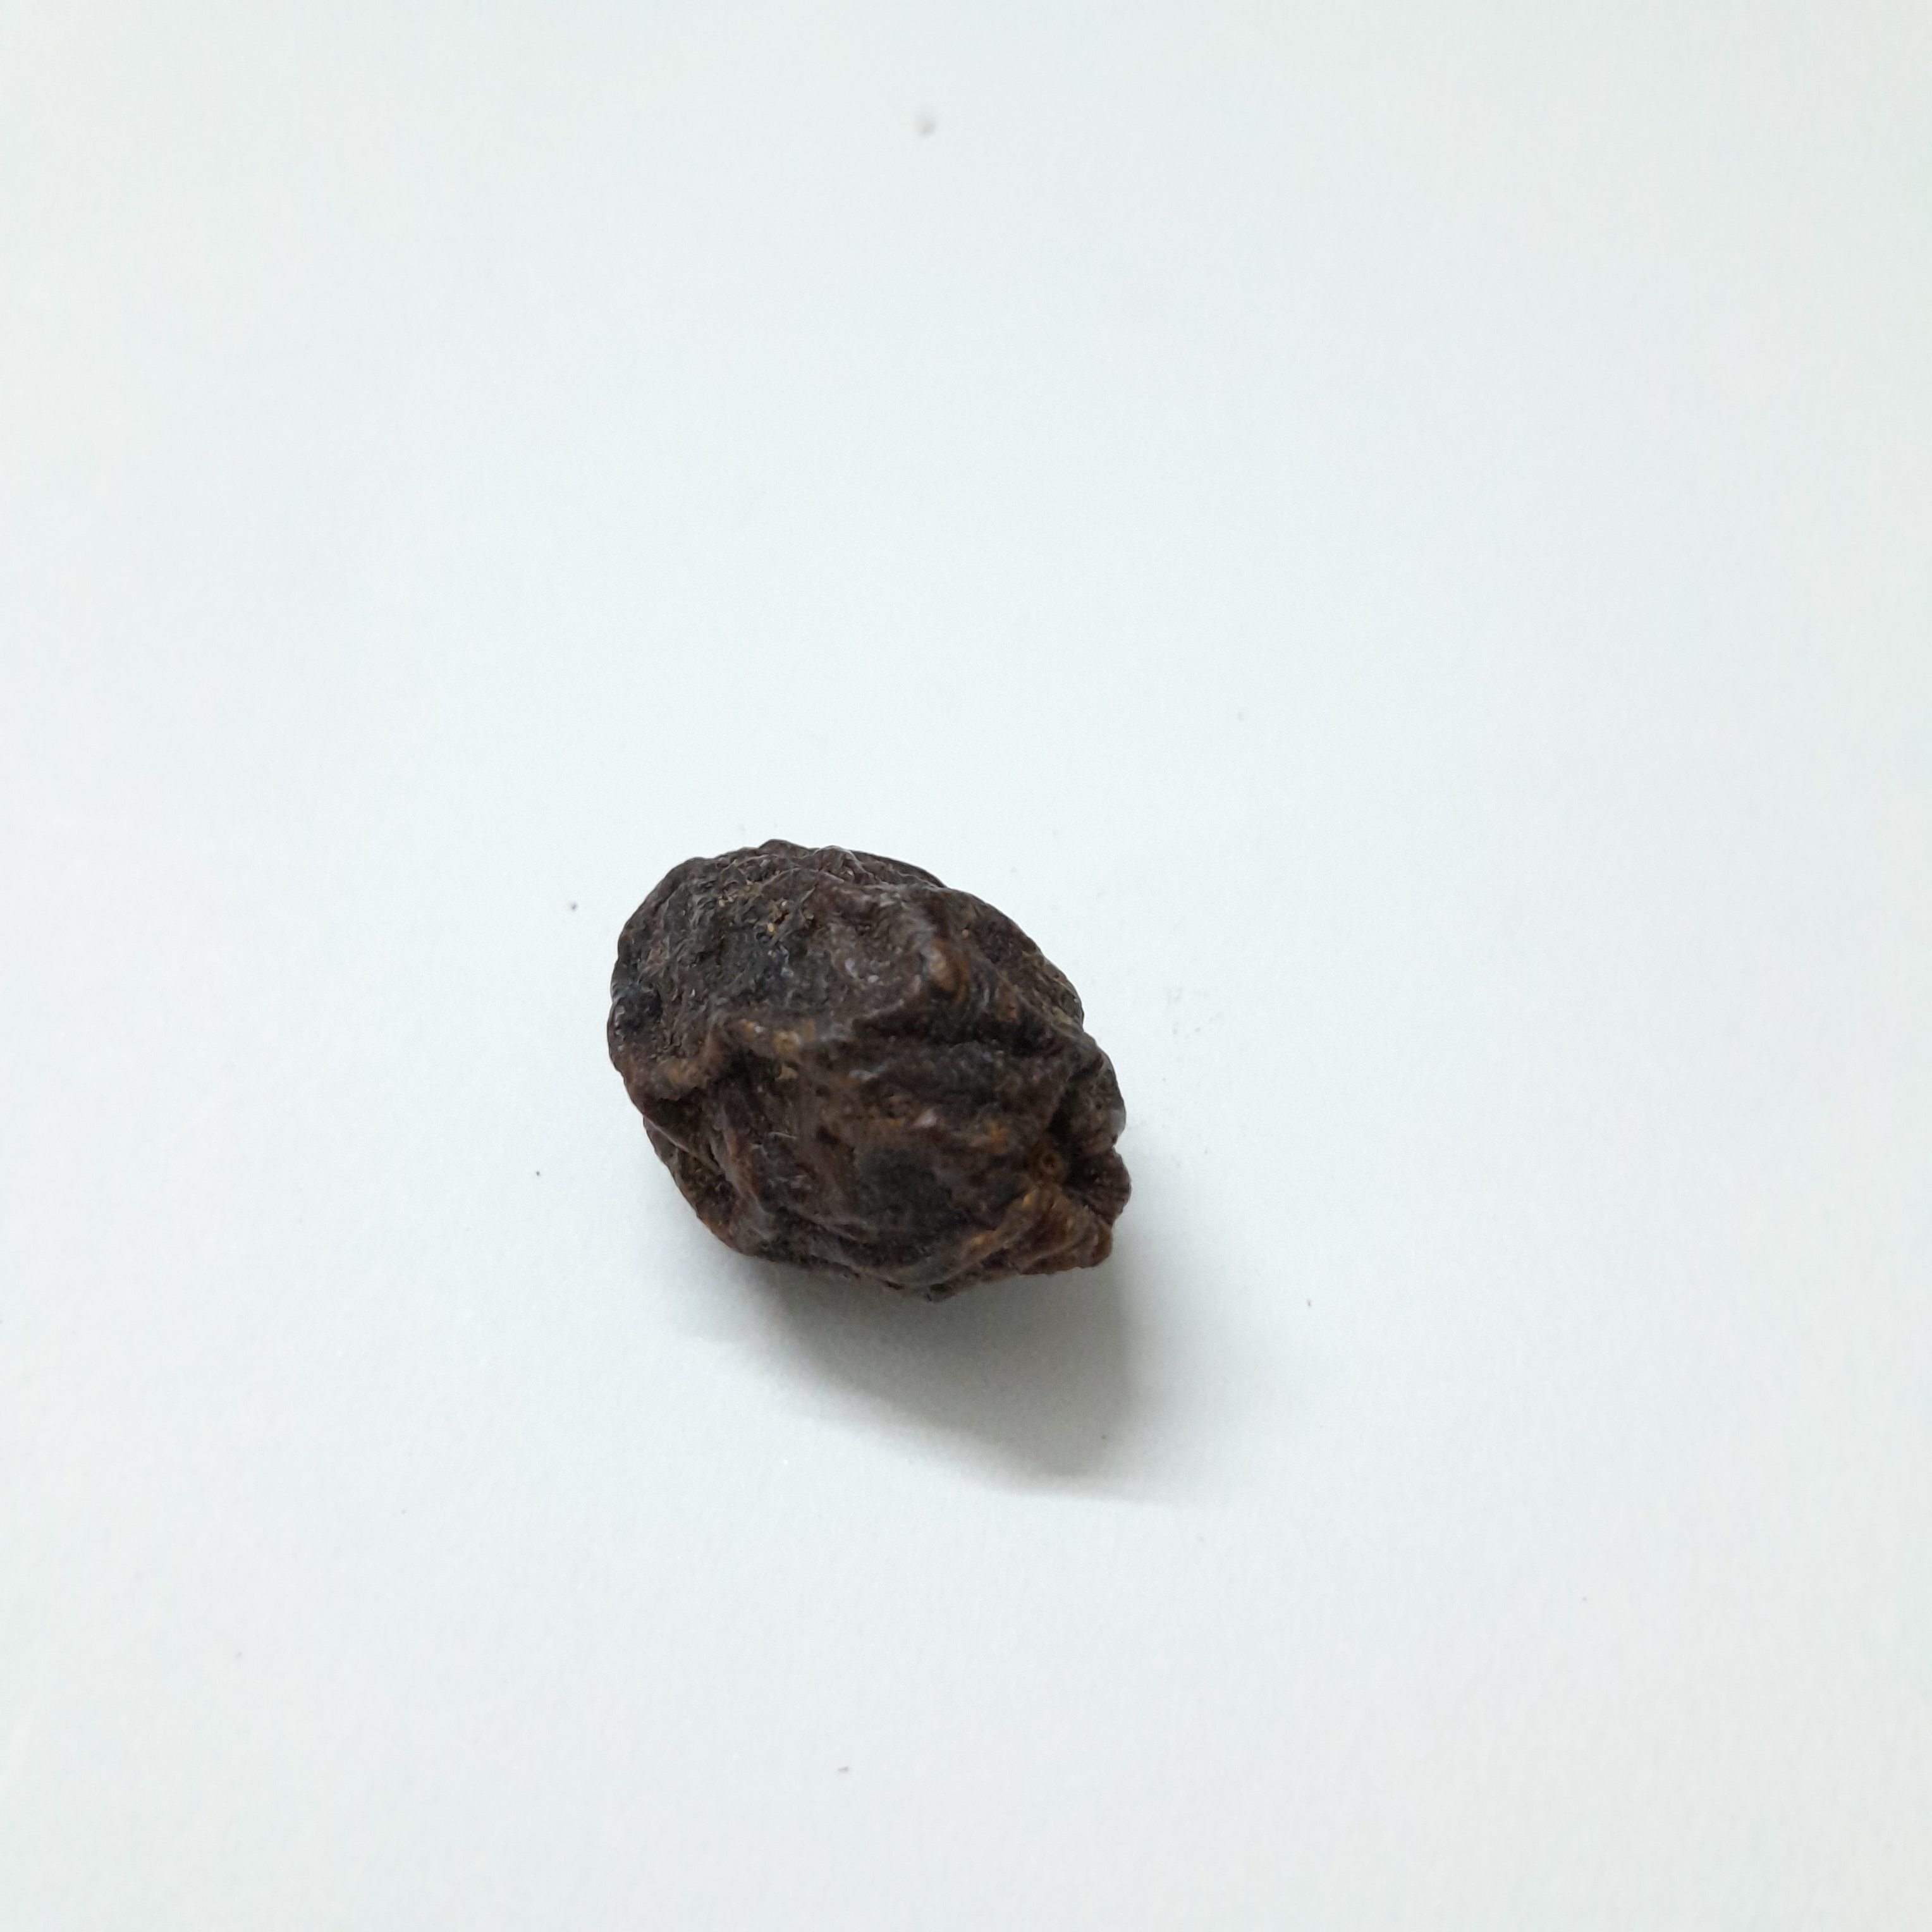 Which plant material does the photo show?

kadukharik
